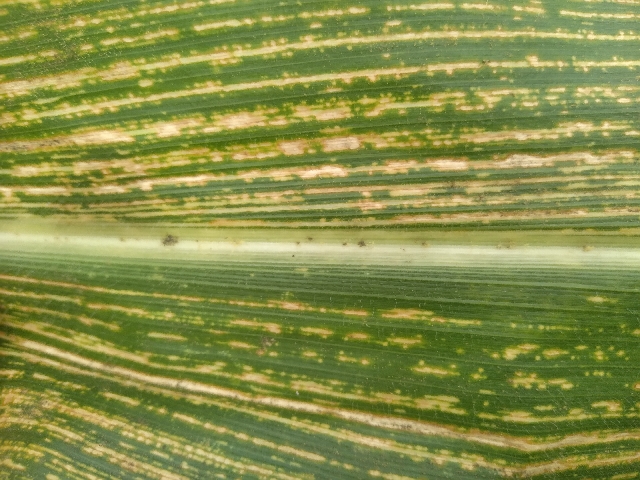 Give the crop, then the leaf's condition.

maize, maize streak virus
